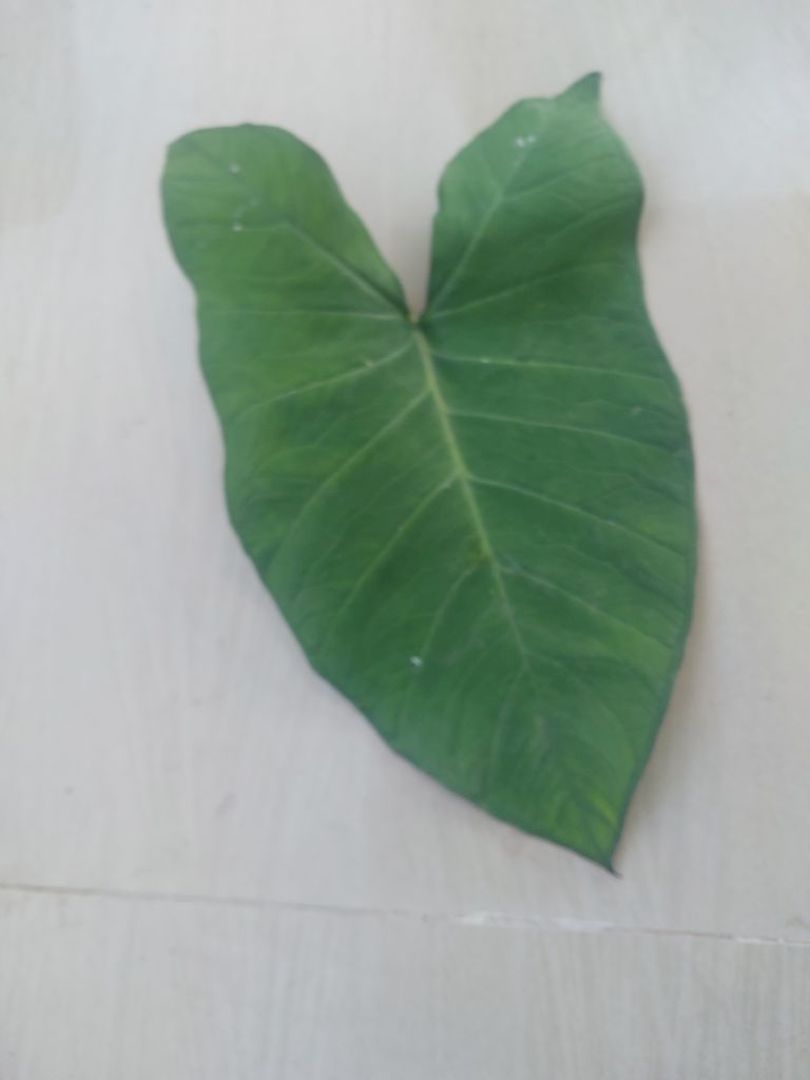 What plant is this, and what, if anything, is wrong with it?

taro, healthy
